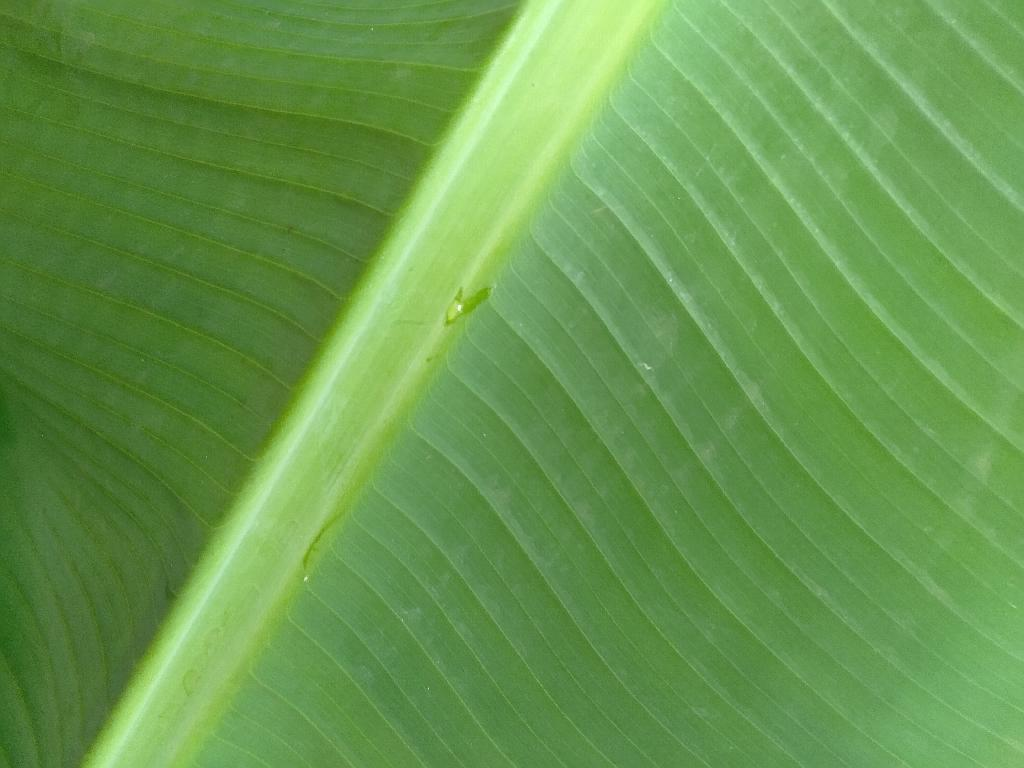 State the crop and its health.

banana, healthy
